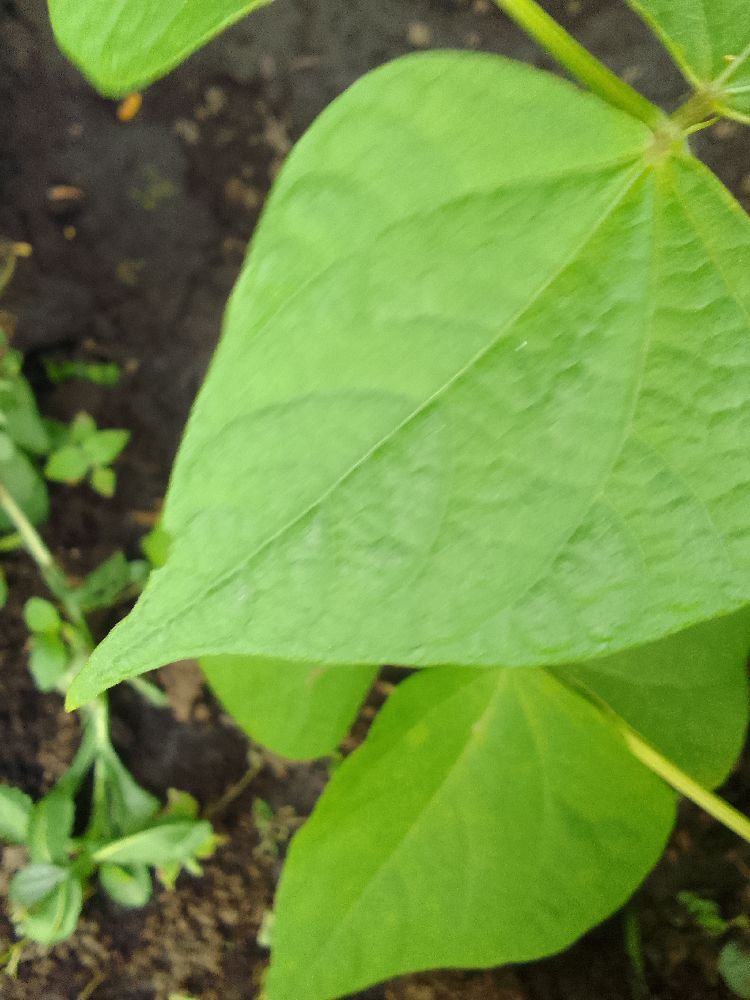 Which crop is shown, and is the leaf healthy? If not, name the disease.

common bean, healthy
